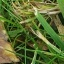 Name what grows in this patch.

grass
